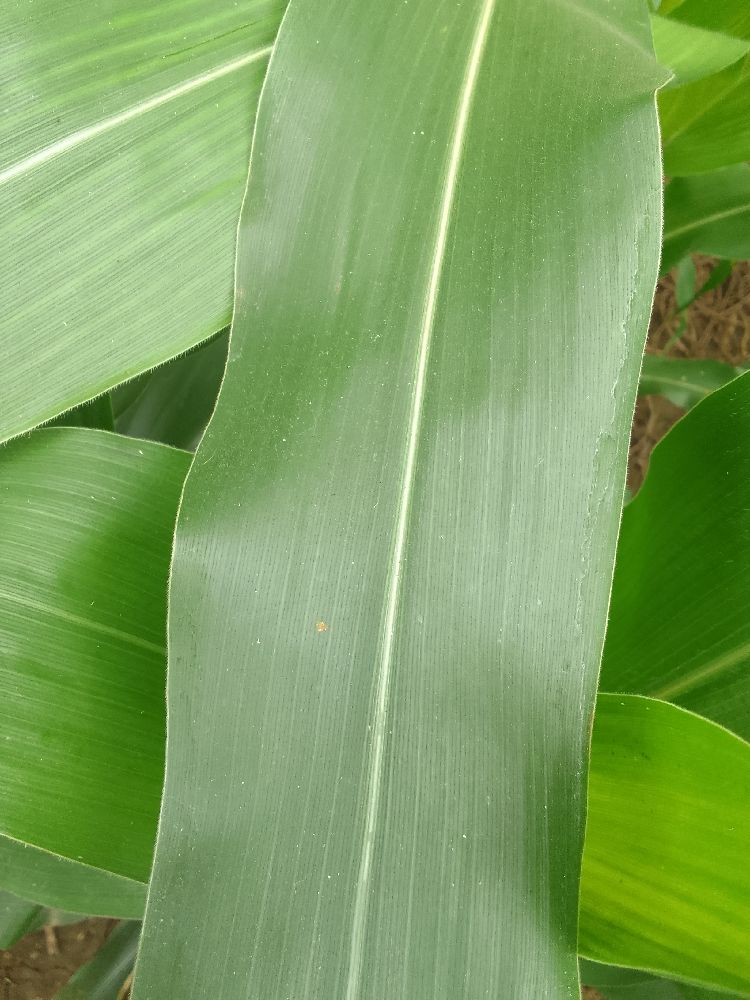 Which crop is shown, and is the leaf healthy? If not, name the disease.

maize, healthy
